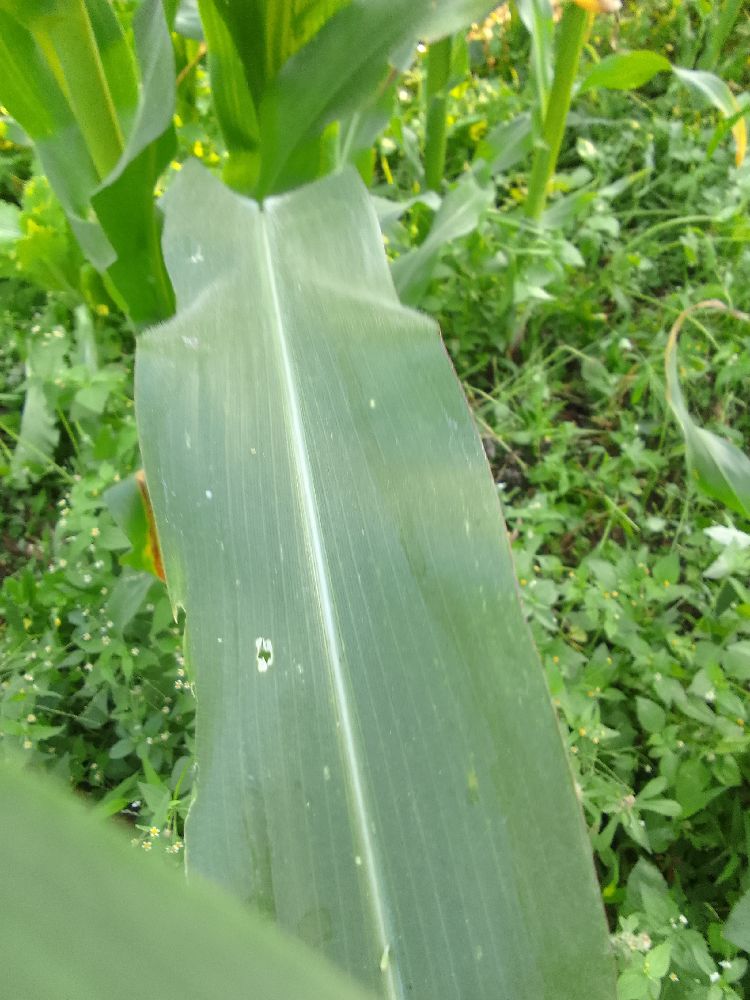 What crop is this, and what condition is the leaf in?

maize, healthy
